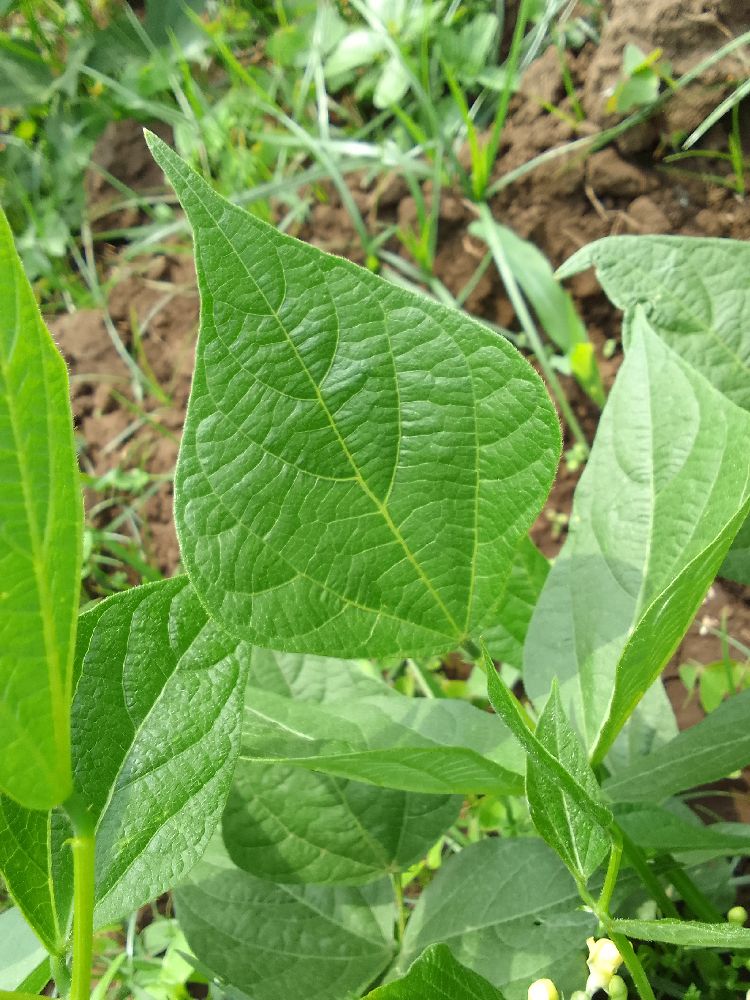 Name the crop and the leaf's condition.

common bean, healthy
